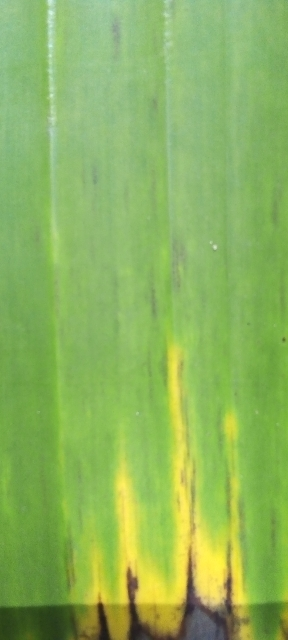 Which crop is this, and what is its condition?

banana, fusarium wilt race 1
